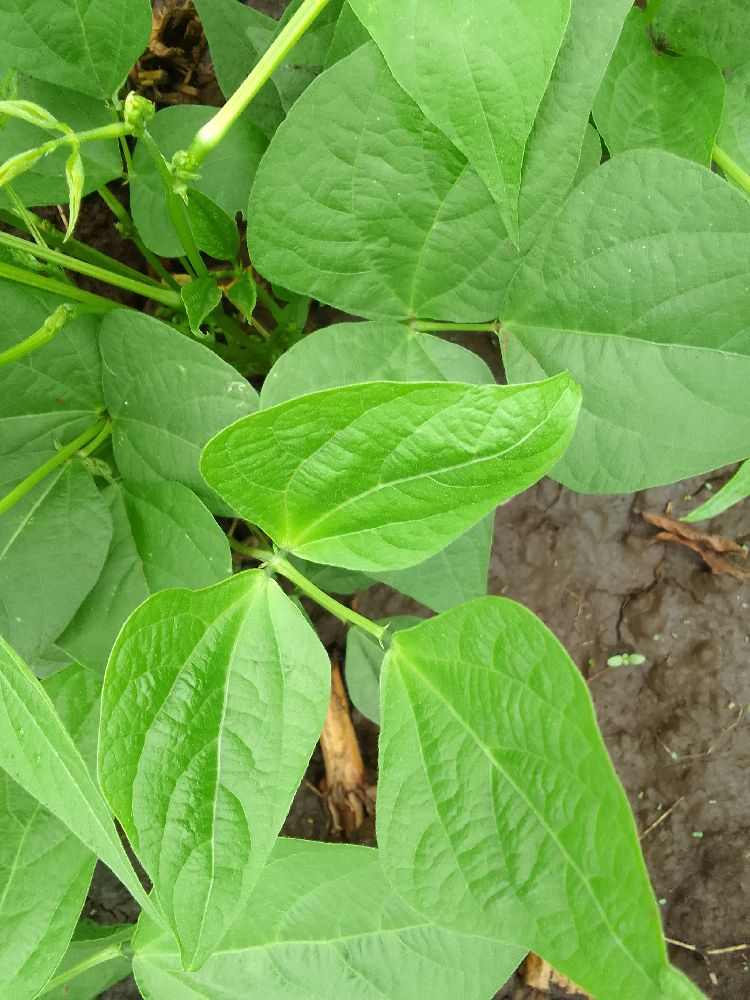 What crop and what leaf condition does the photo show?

common bean, healthy
